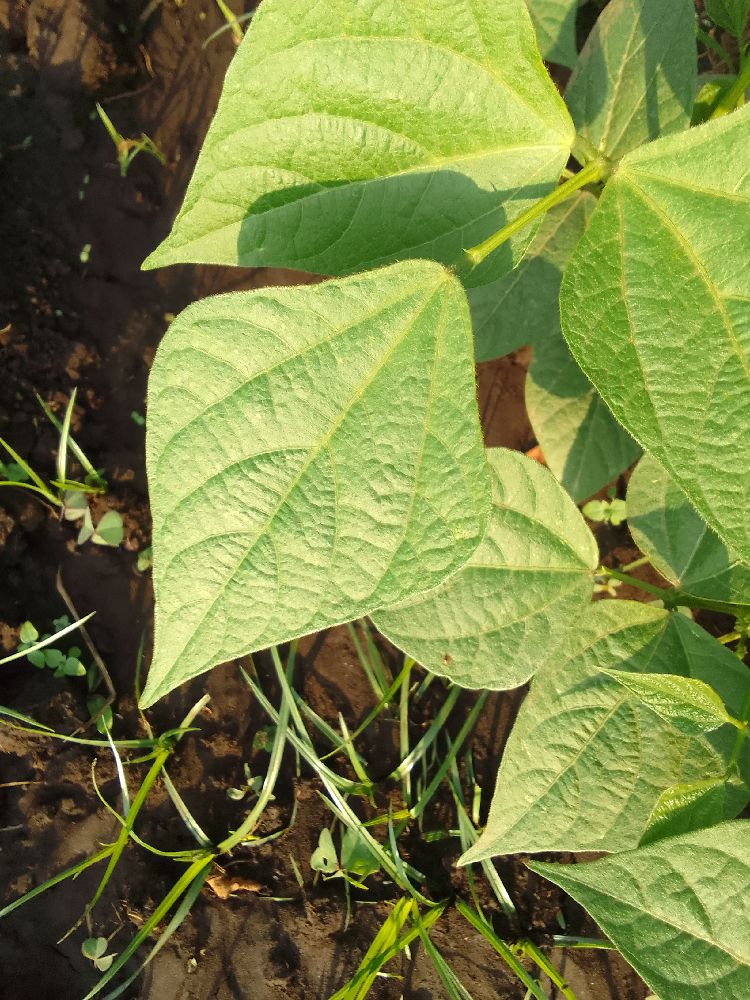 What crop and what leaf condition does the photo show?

common bean, healthy
